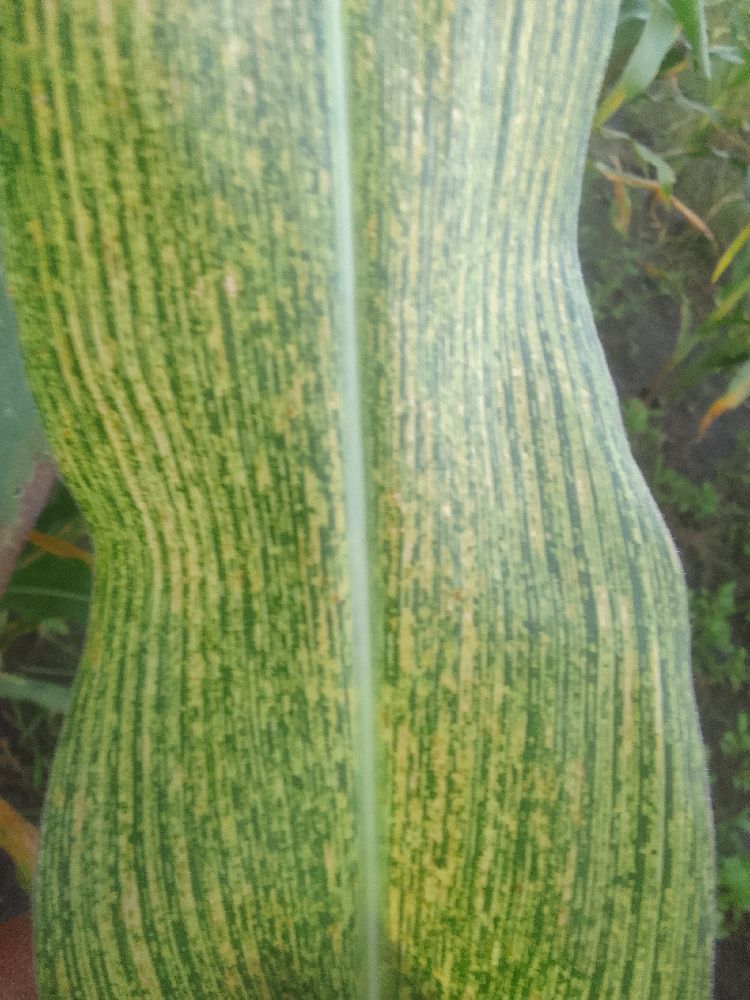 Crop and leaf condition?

maize, maize streak virus
